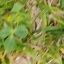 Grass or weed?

unstructured weed
